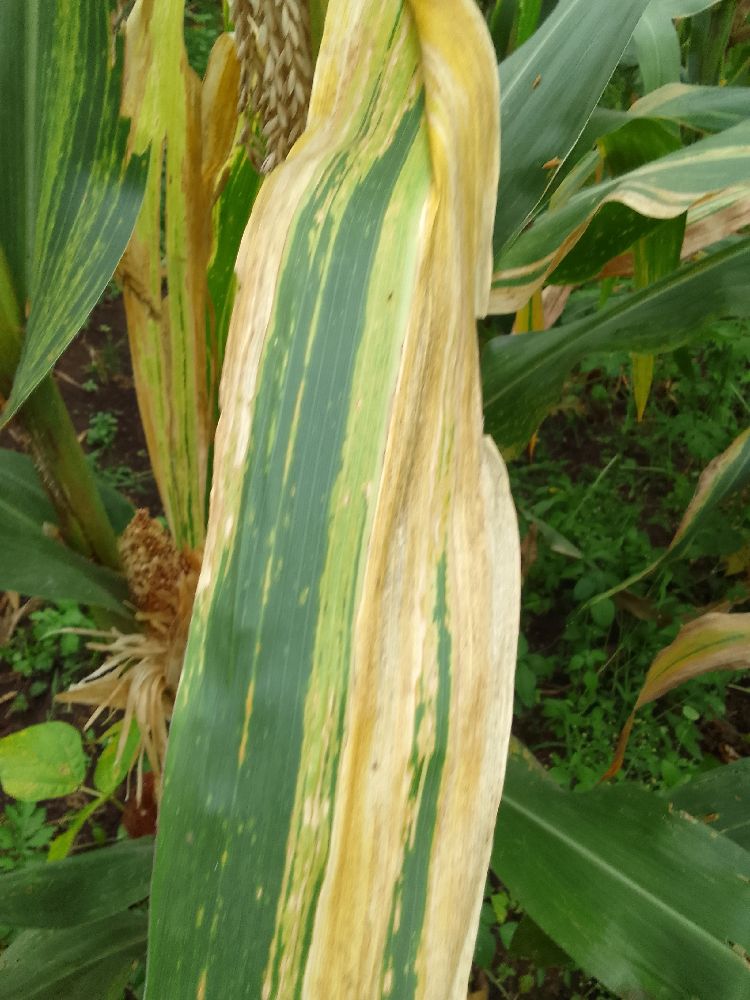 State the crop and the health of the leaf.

maize, maize lethal necrosis
